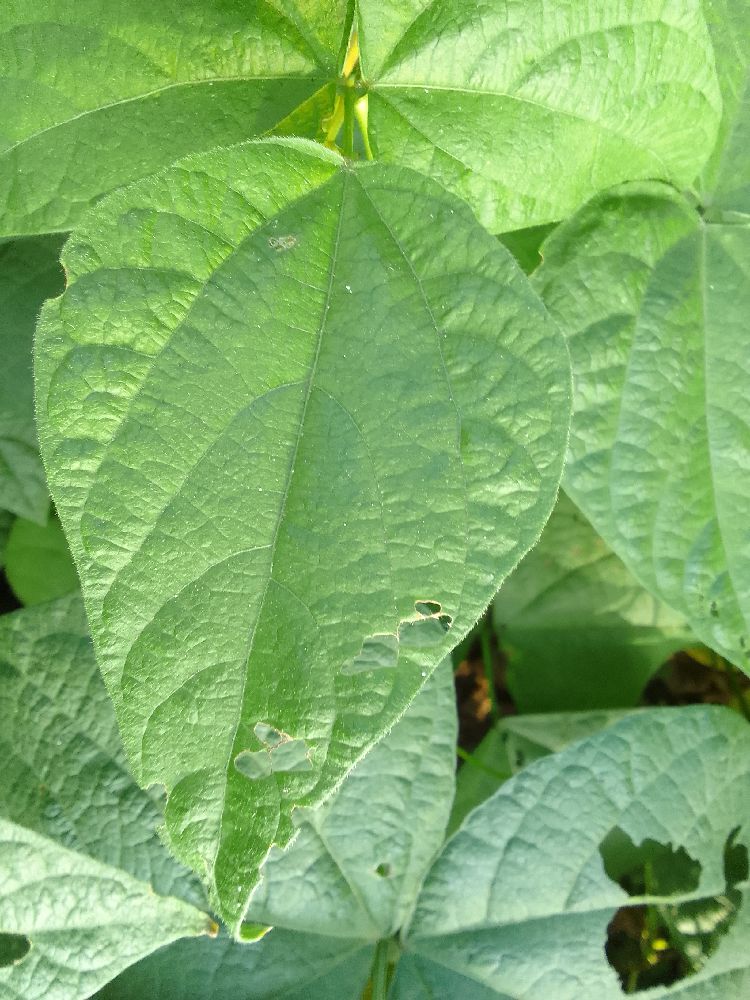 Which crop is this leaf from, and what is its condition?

common bean, healthy
